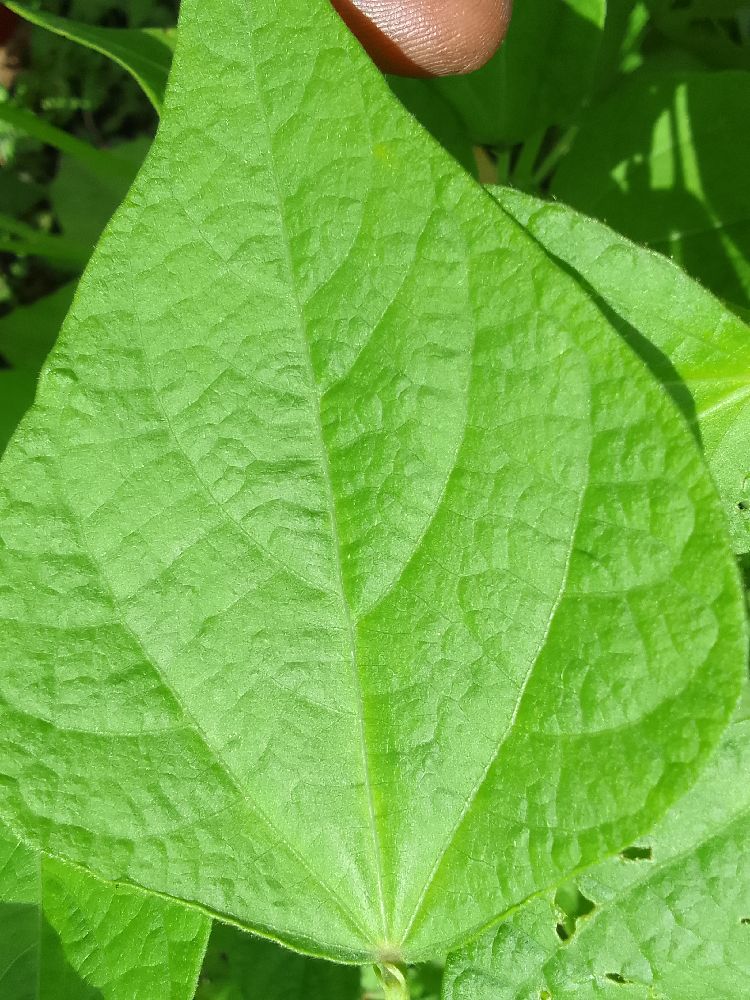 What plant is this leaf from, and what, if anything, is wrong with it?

common bean, healthy
